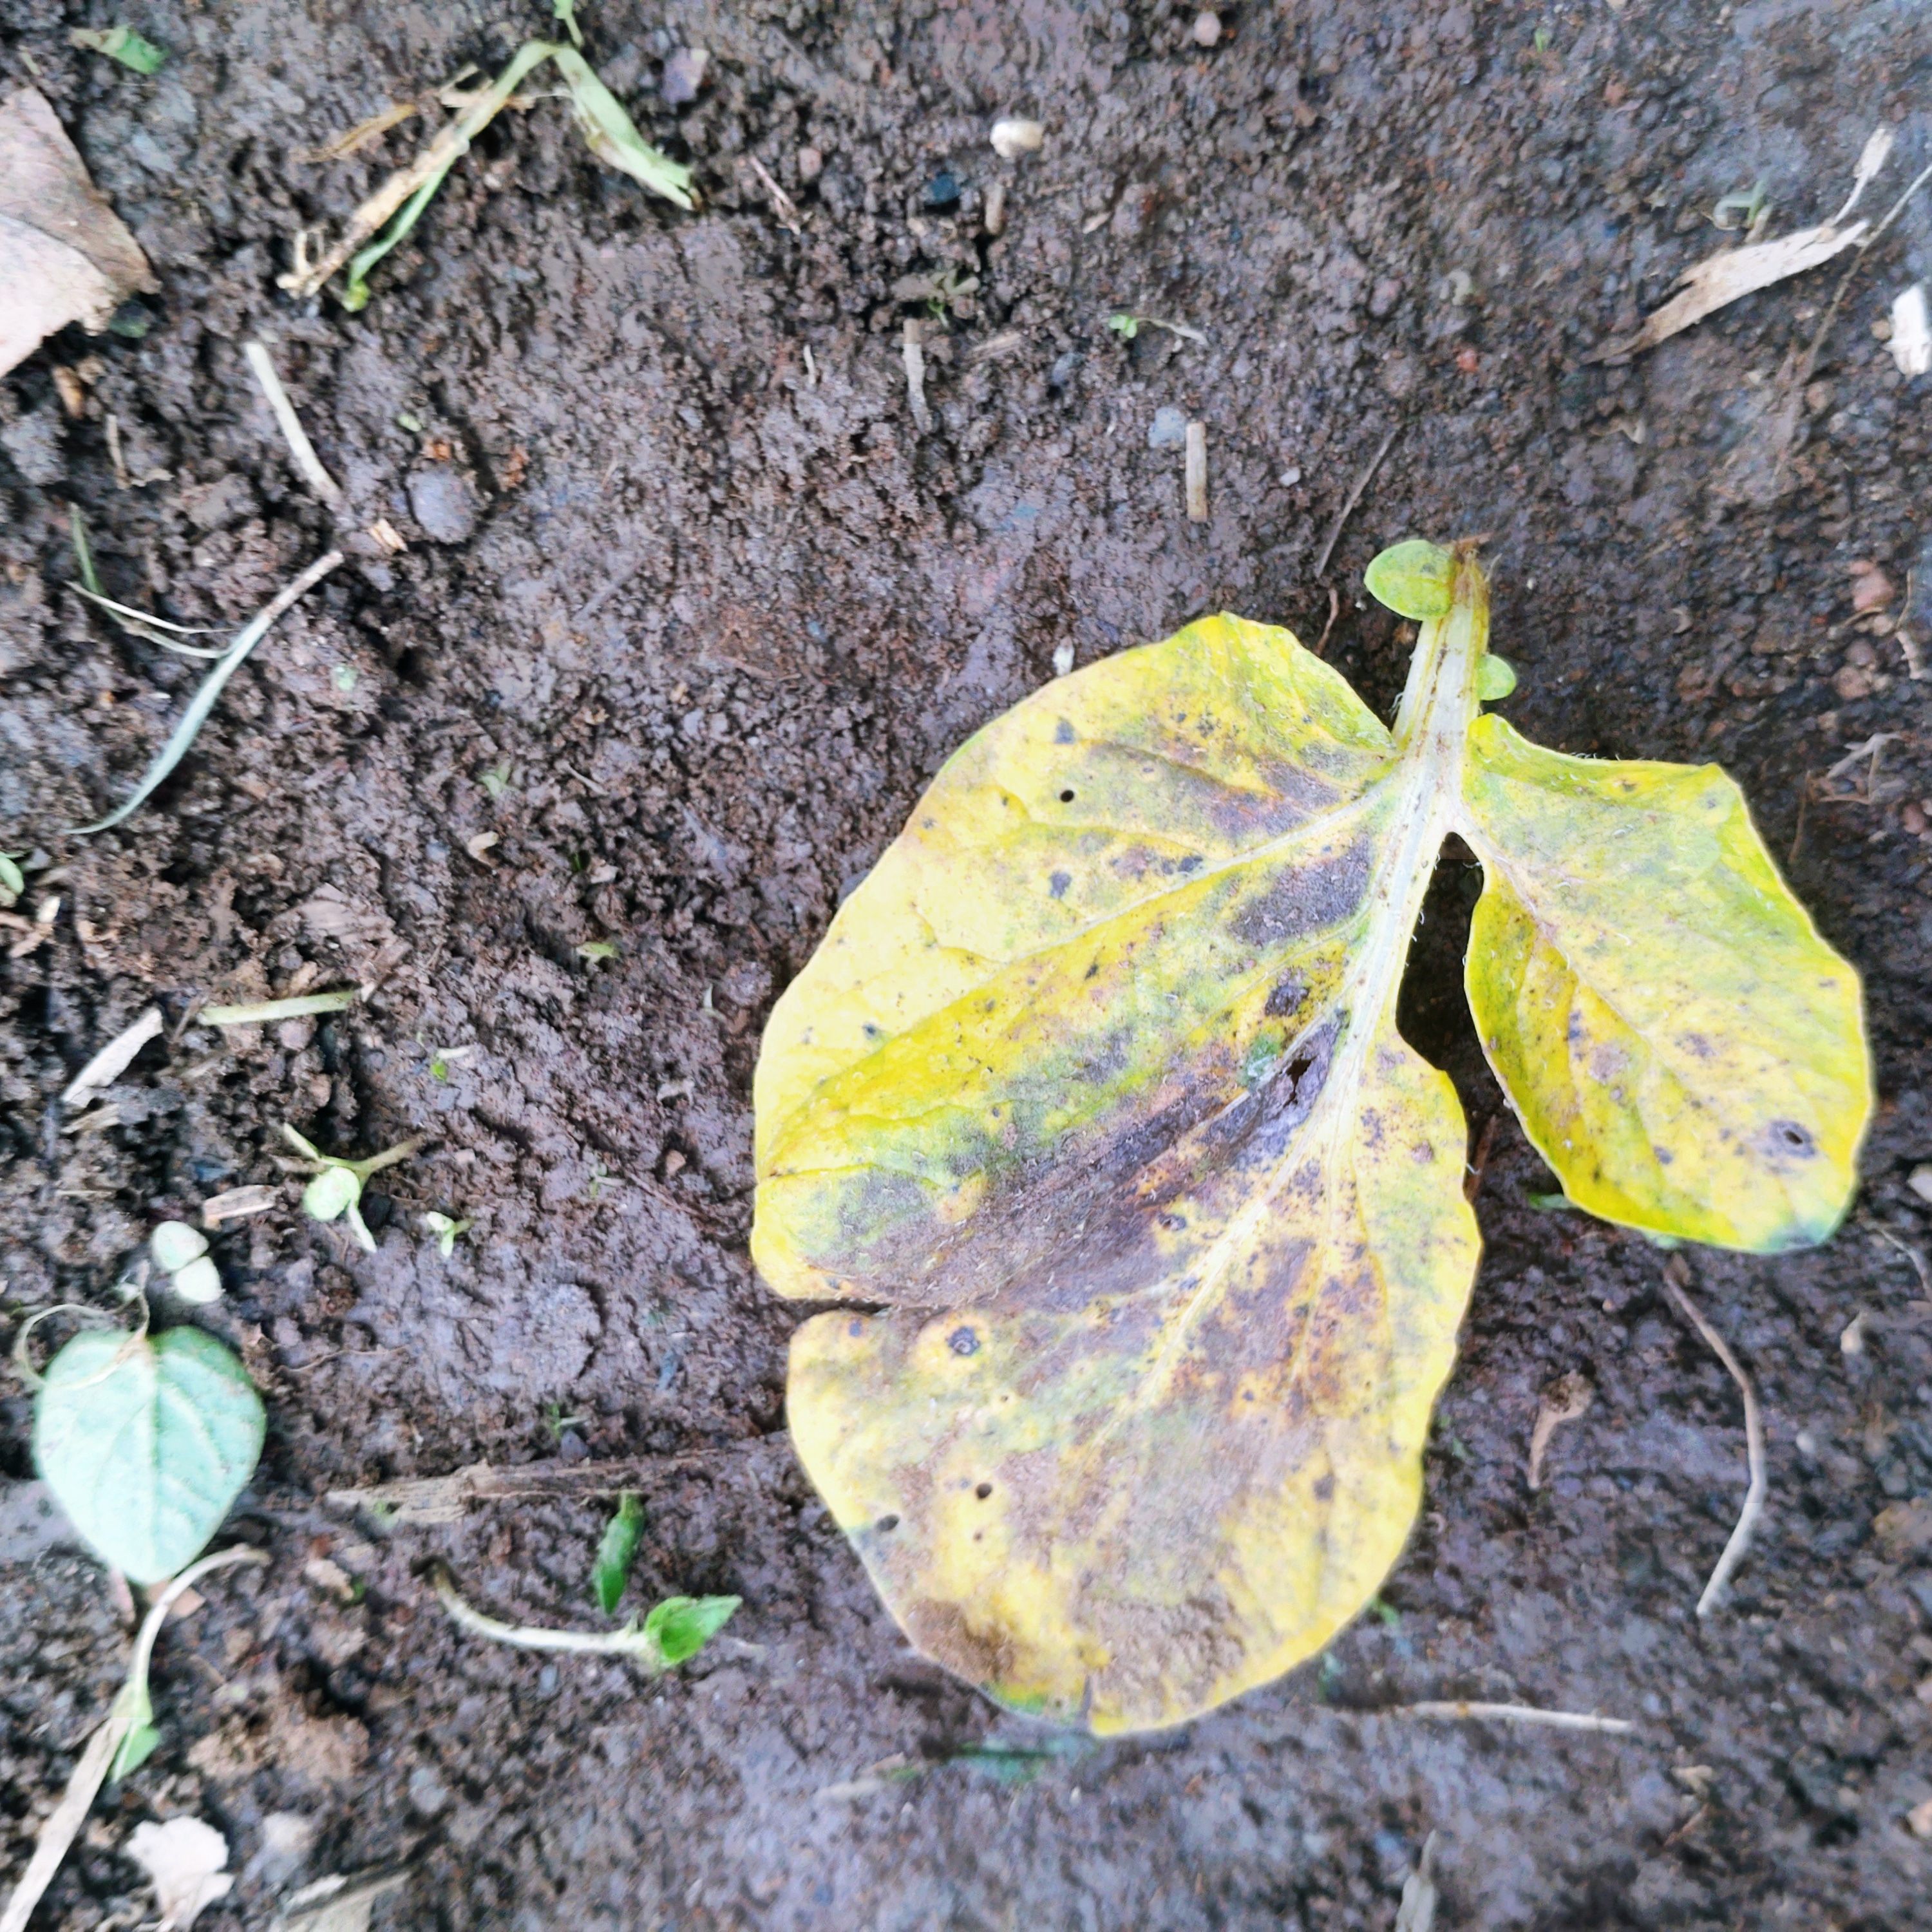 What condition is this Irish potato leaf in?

late blight
